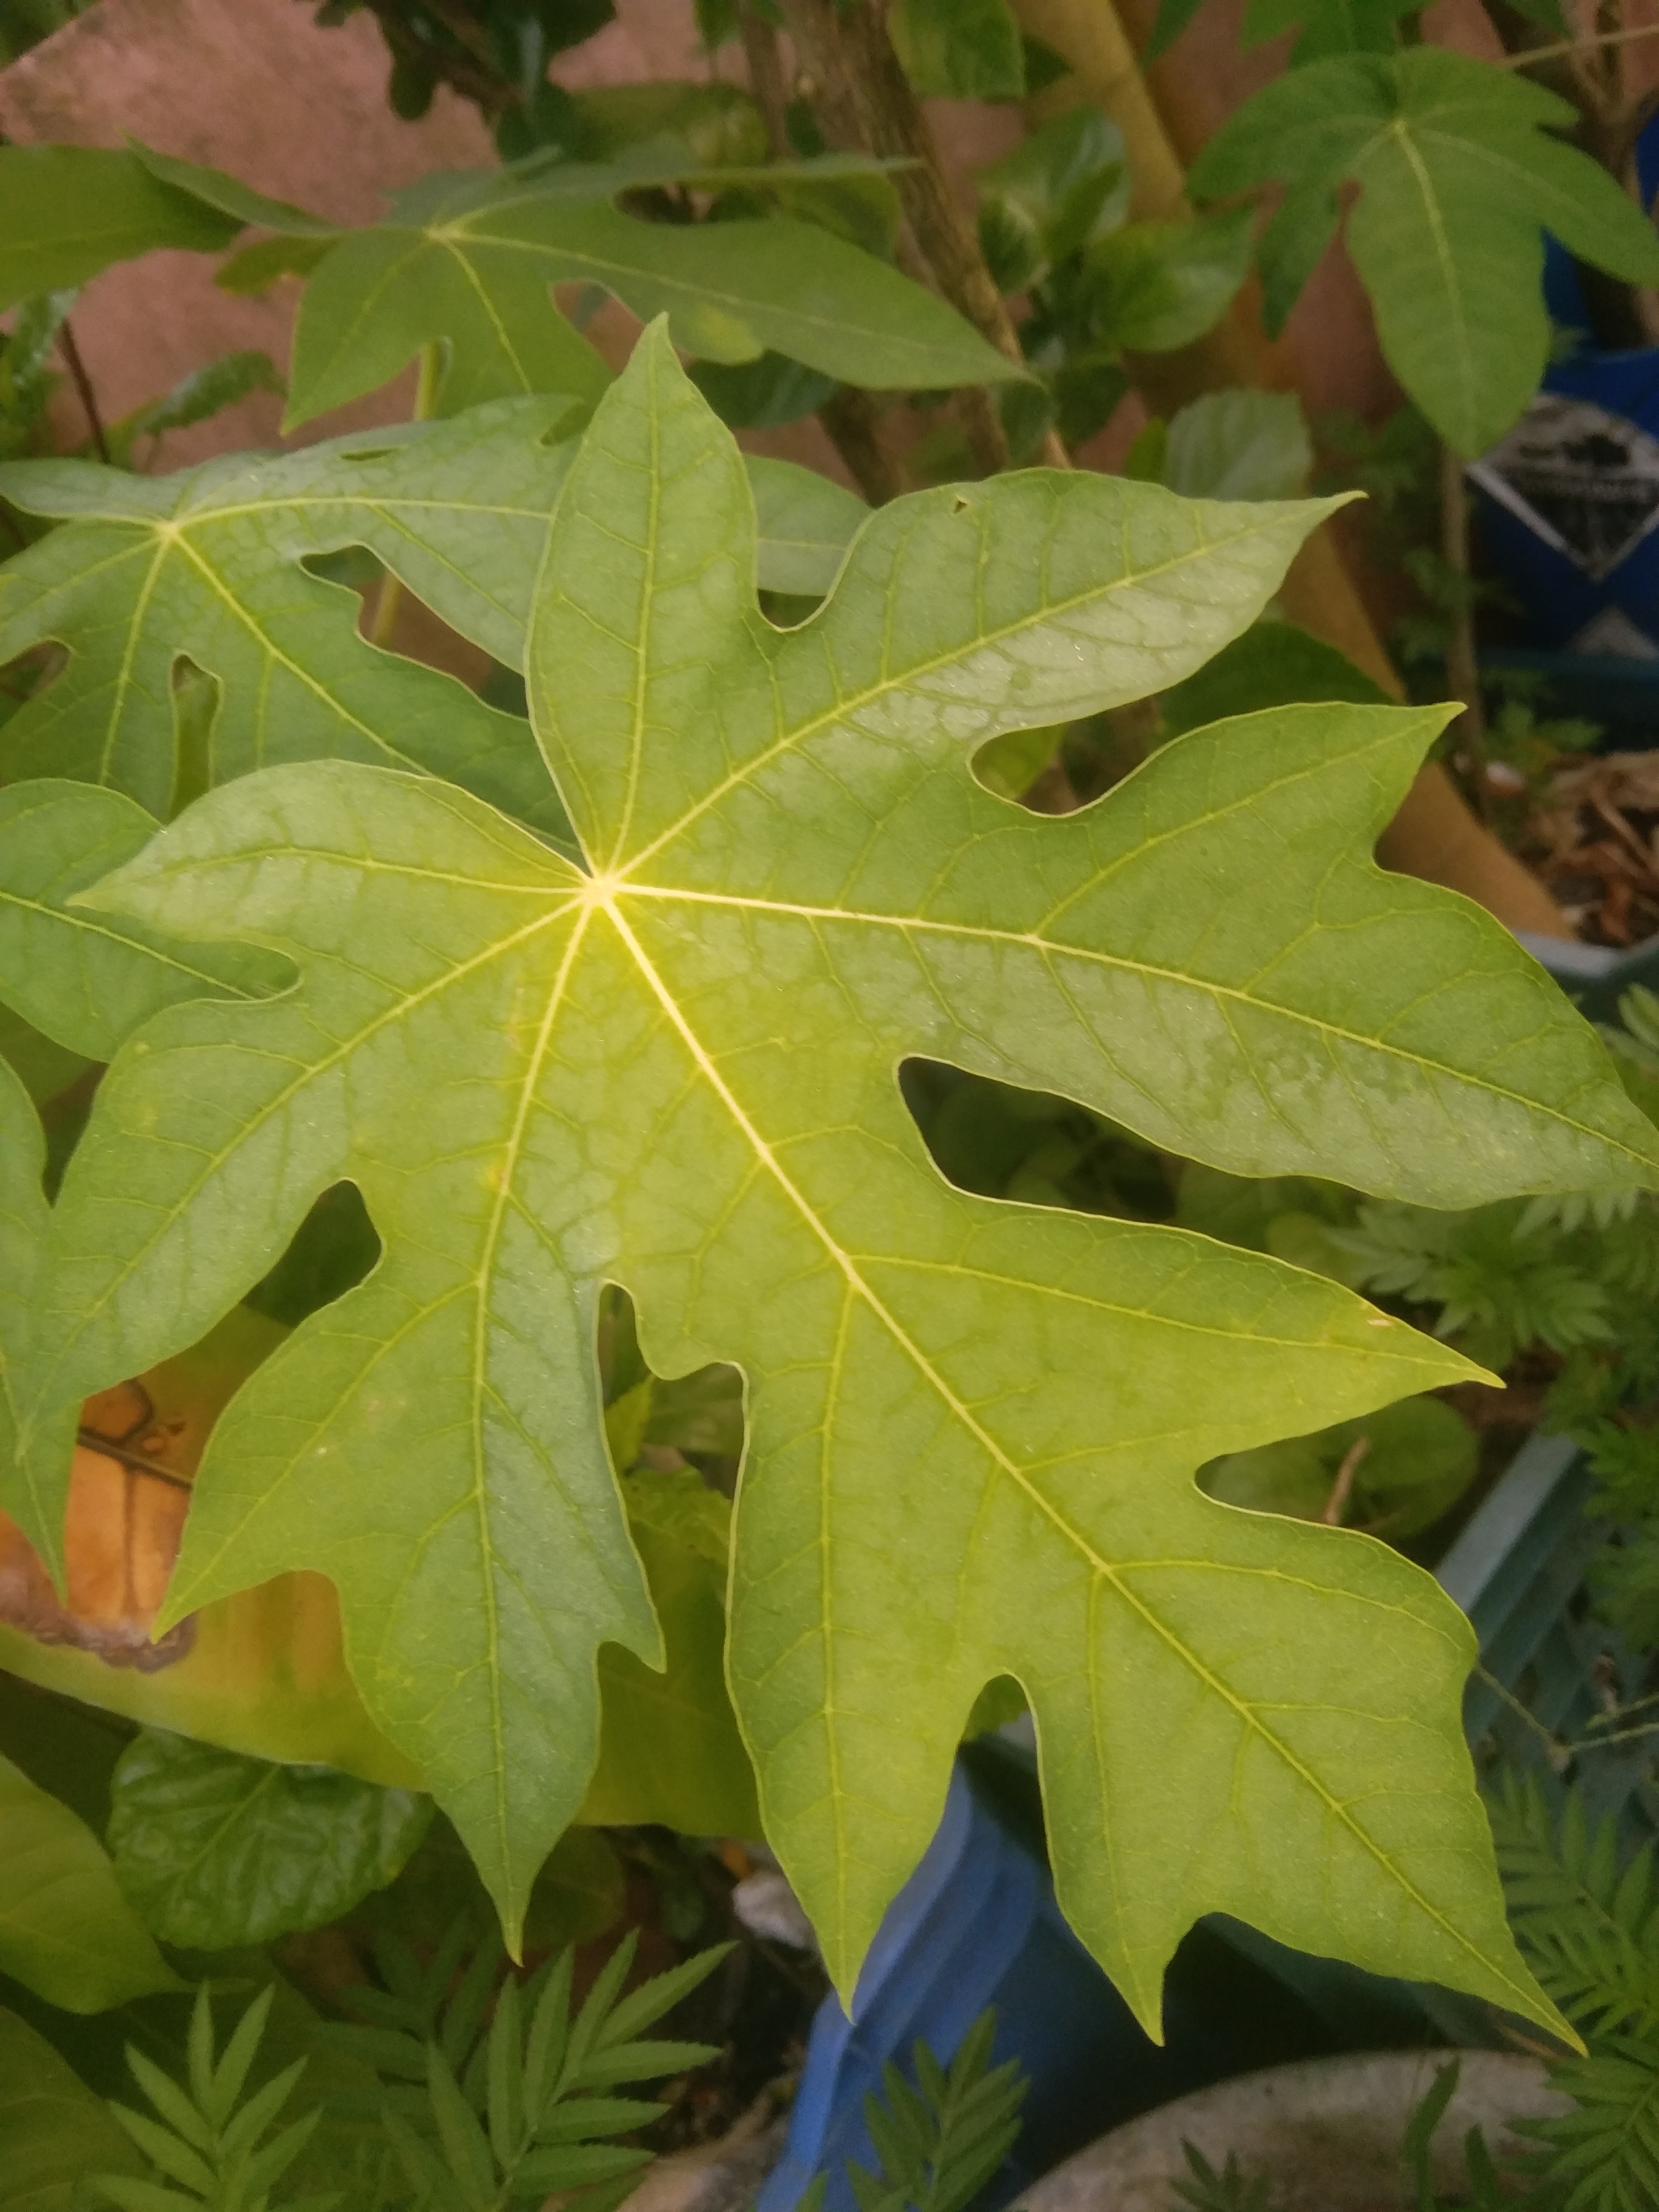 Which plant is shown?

papaya
